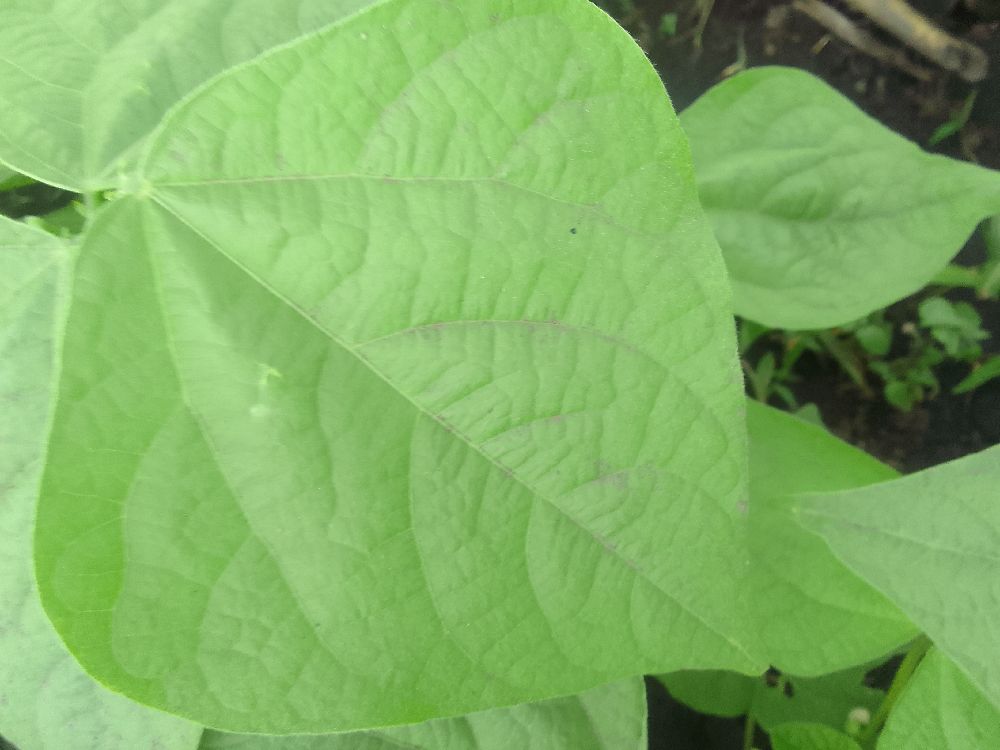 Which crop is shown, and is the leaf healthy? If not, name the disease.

common bean, healthy
